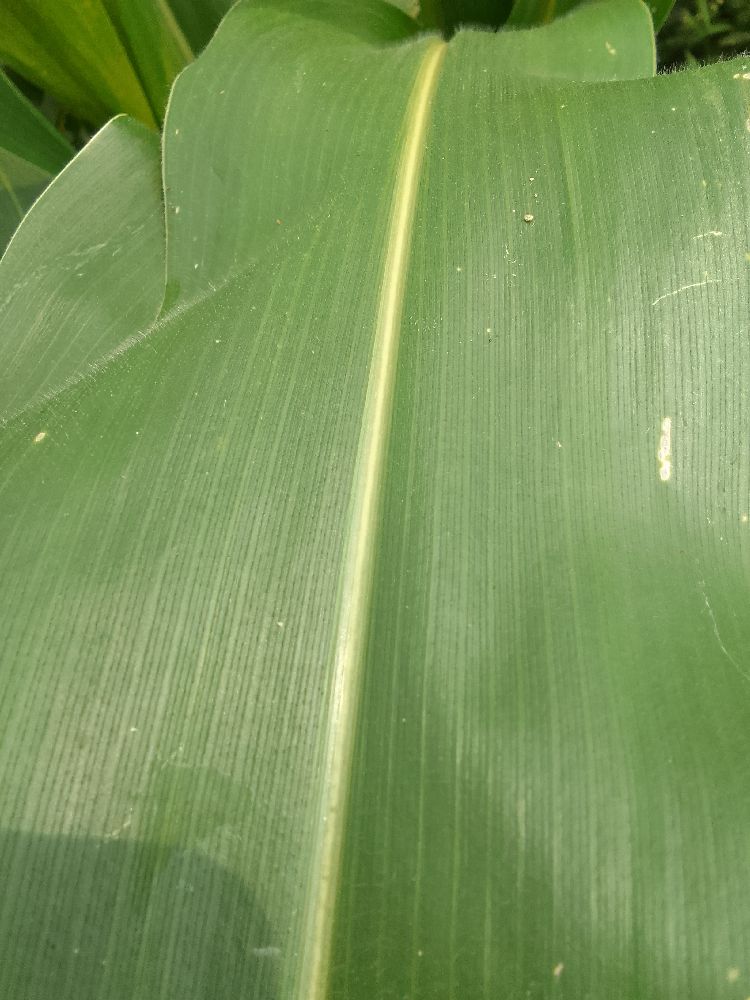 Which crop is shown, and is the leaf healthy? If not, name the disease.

maize, healthy
